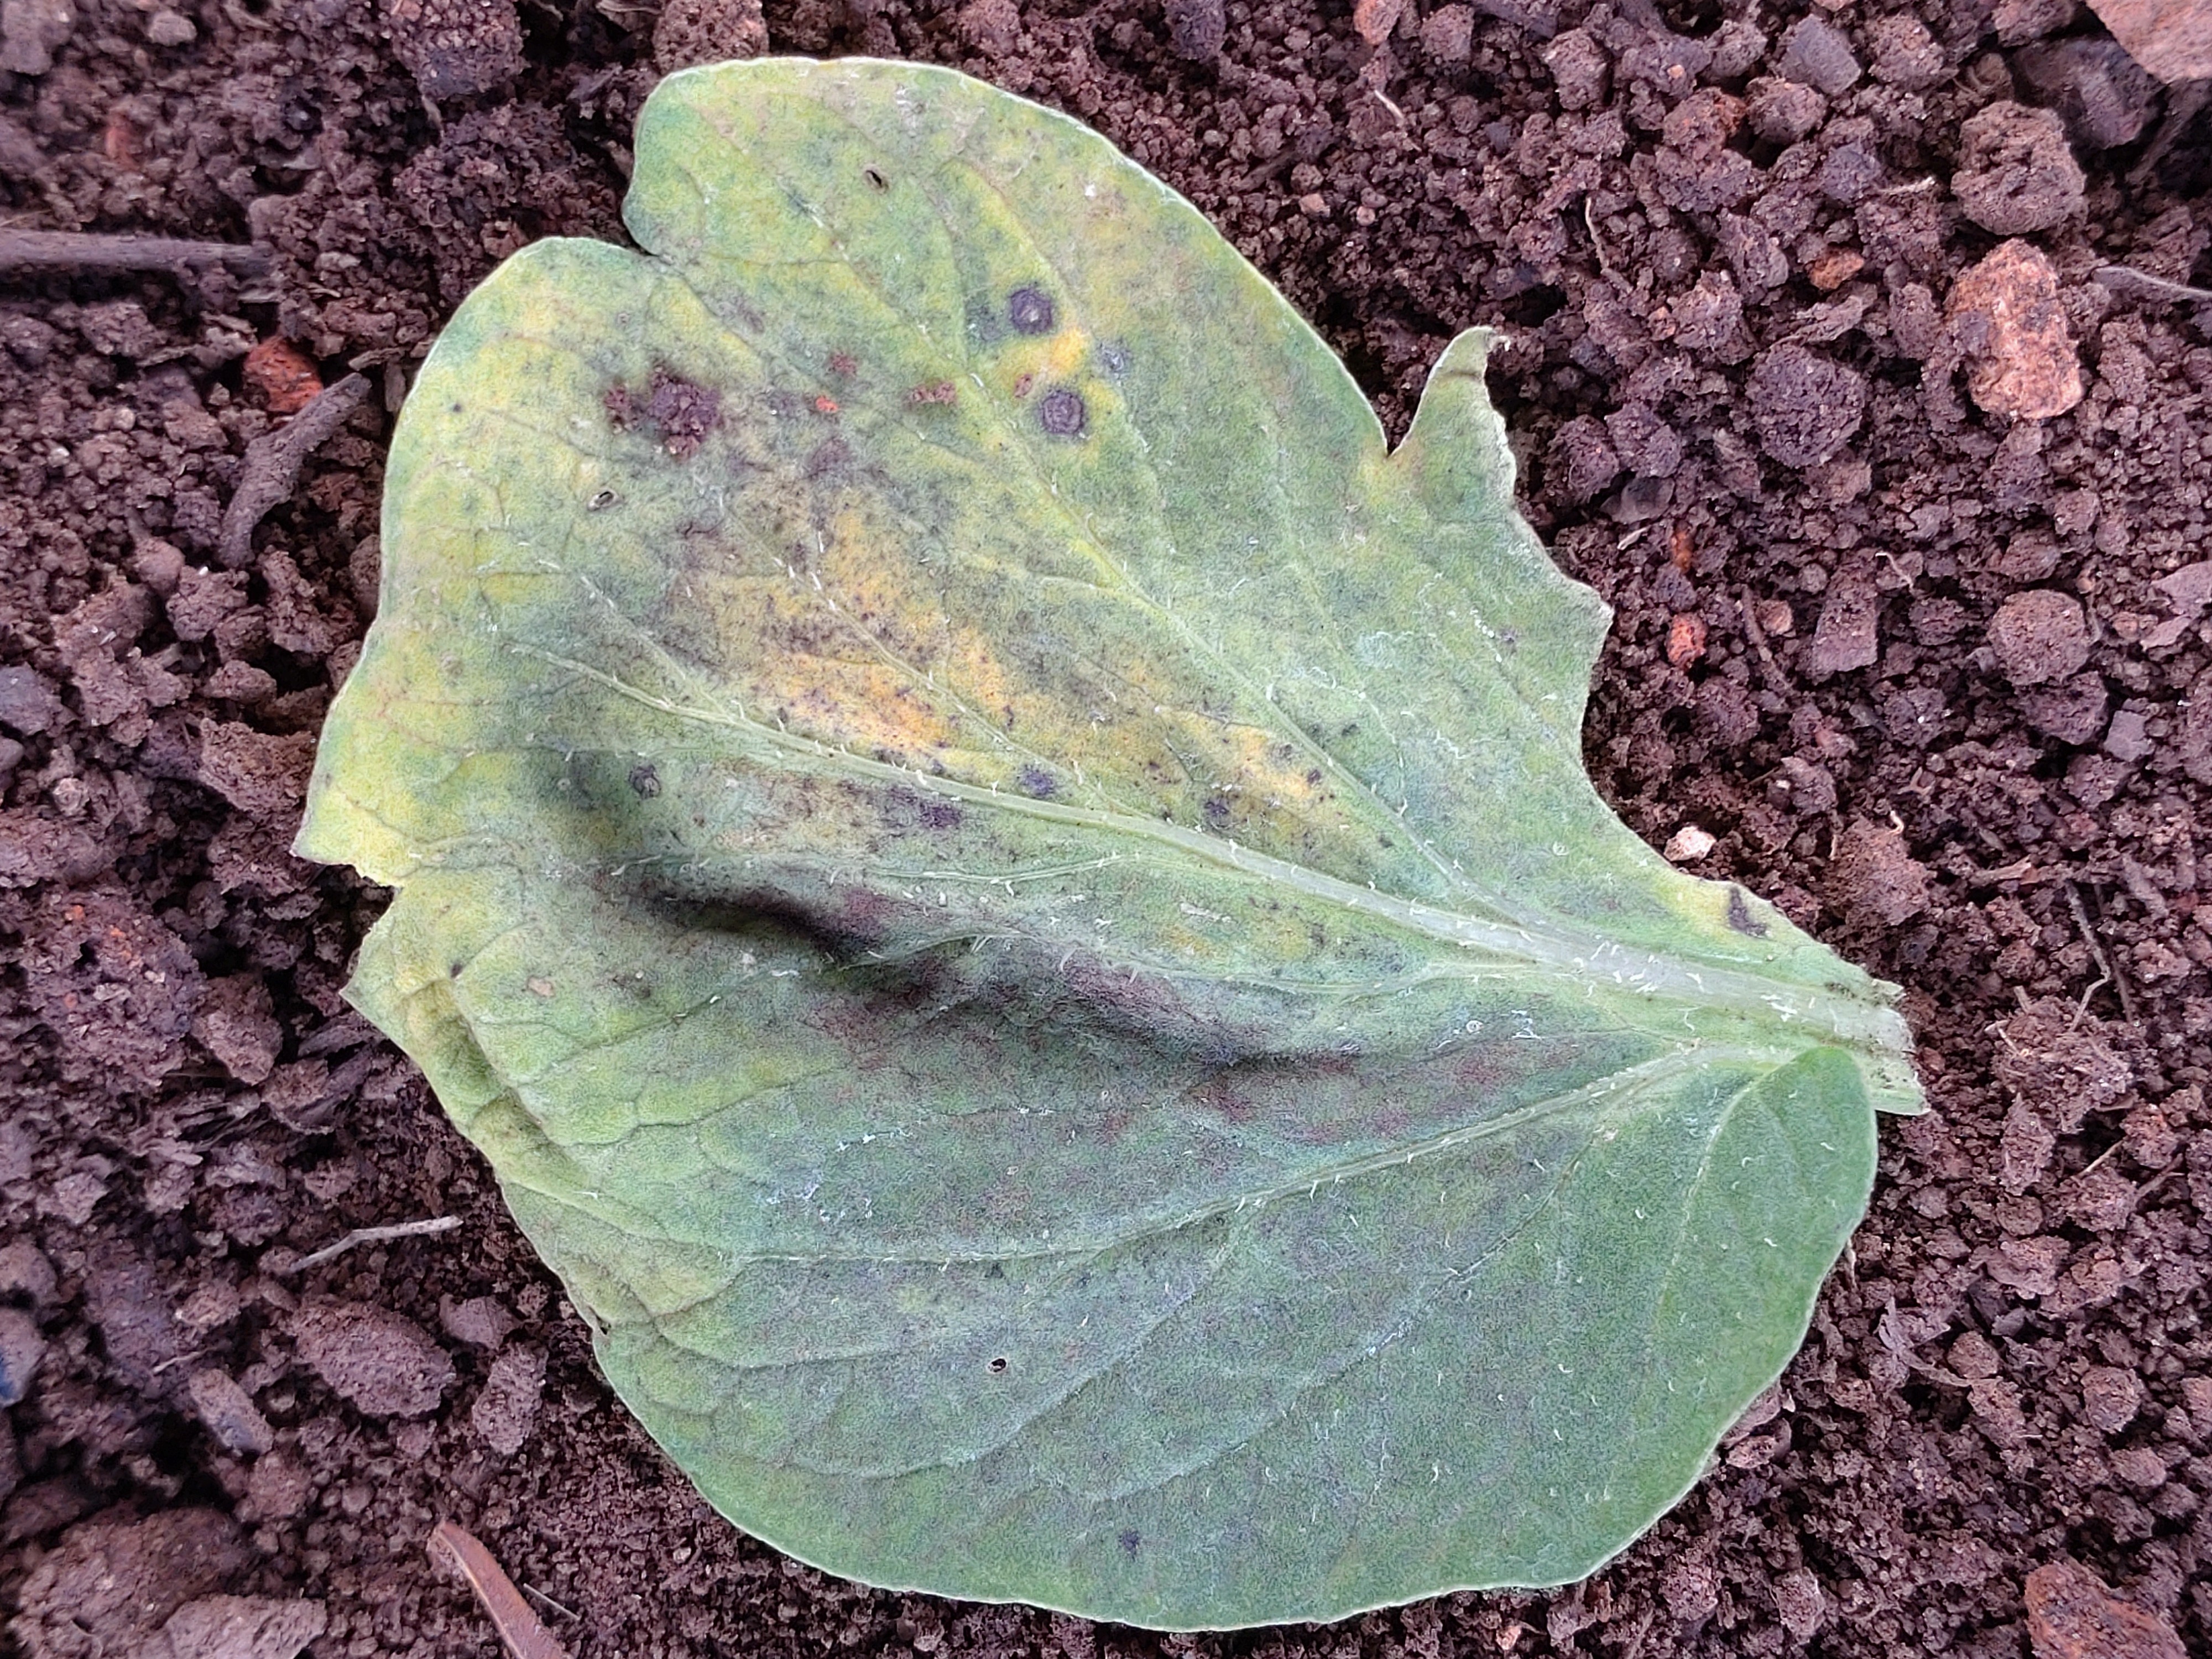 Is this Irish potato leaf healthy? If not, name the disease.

late blight
